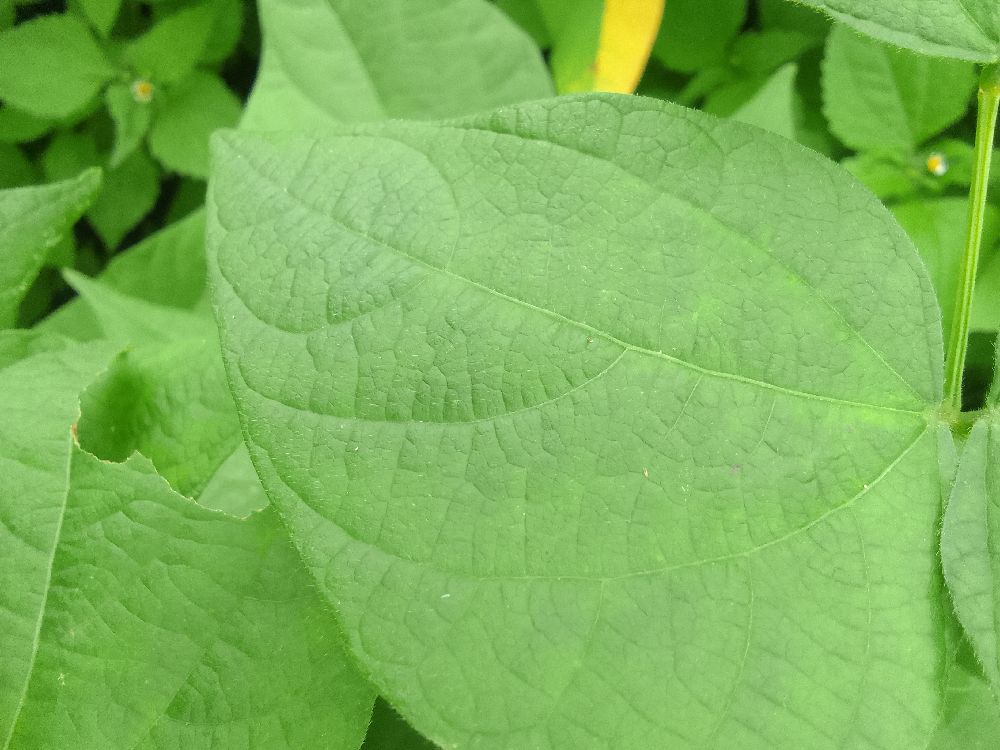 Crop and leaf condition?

common bean, healthy
